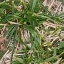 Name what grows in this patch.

grass
